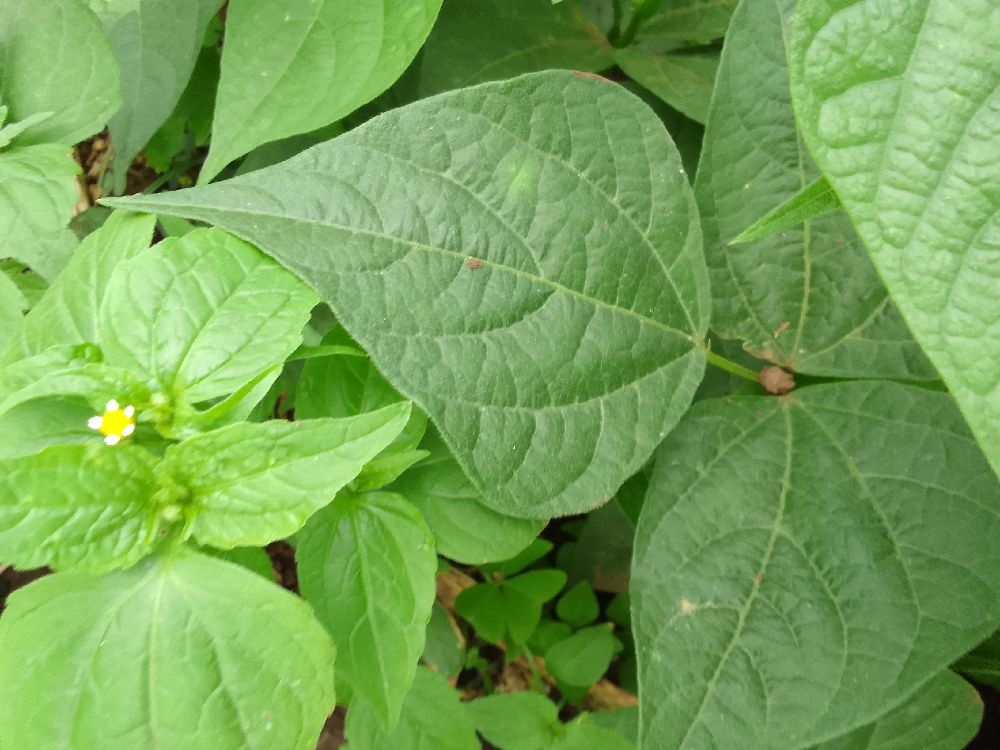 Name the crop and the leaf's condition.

common bean, healthy
